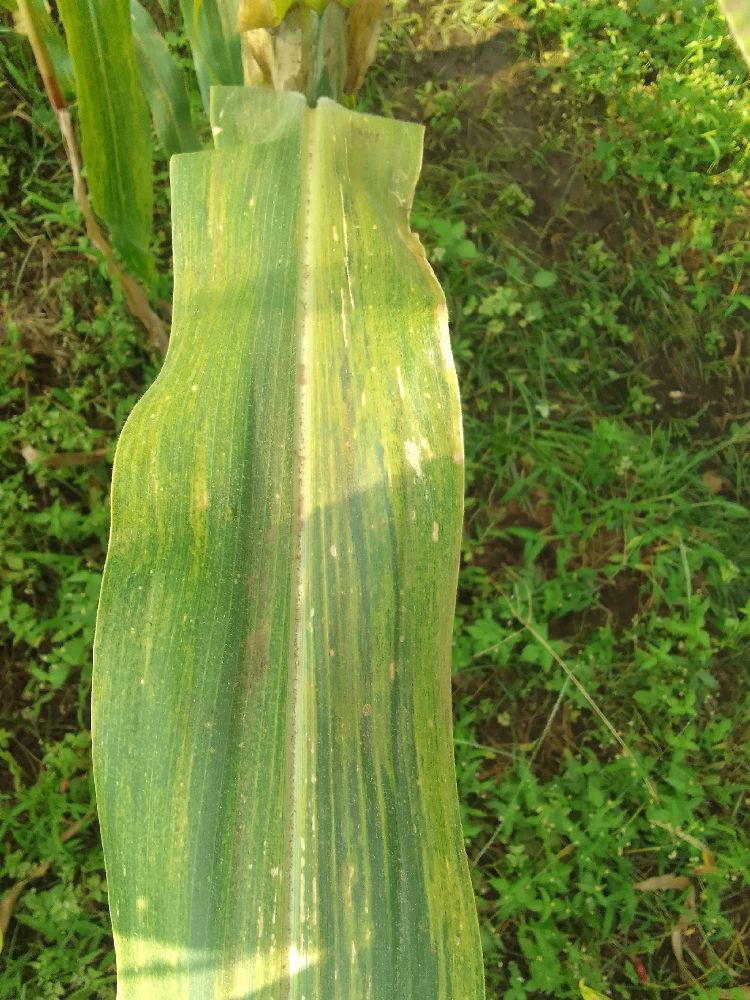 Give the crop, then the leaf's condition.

maize, maize lethal necrosis
